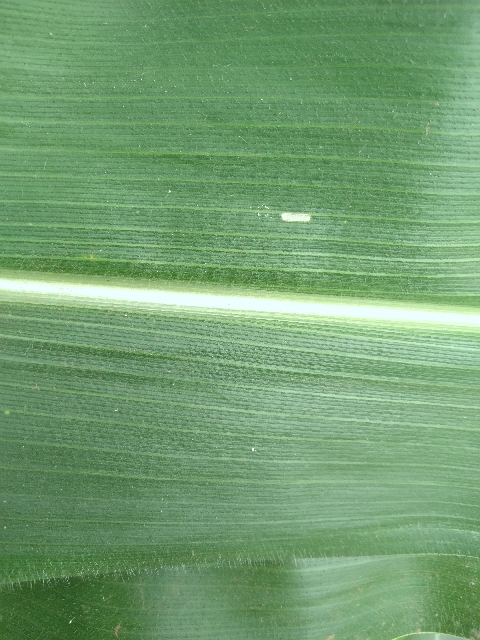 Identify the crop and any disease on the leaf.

maize, healthy
